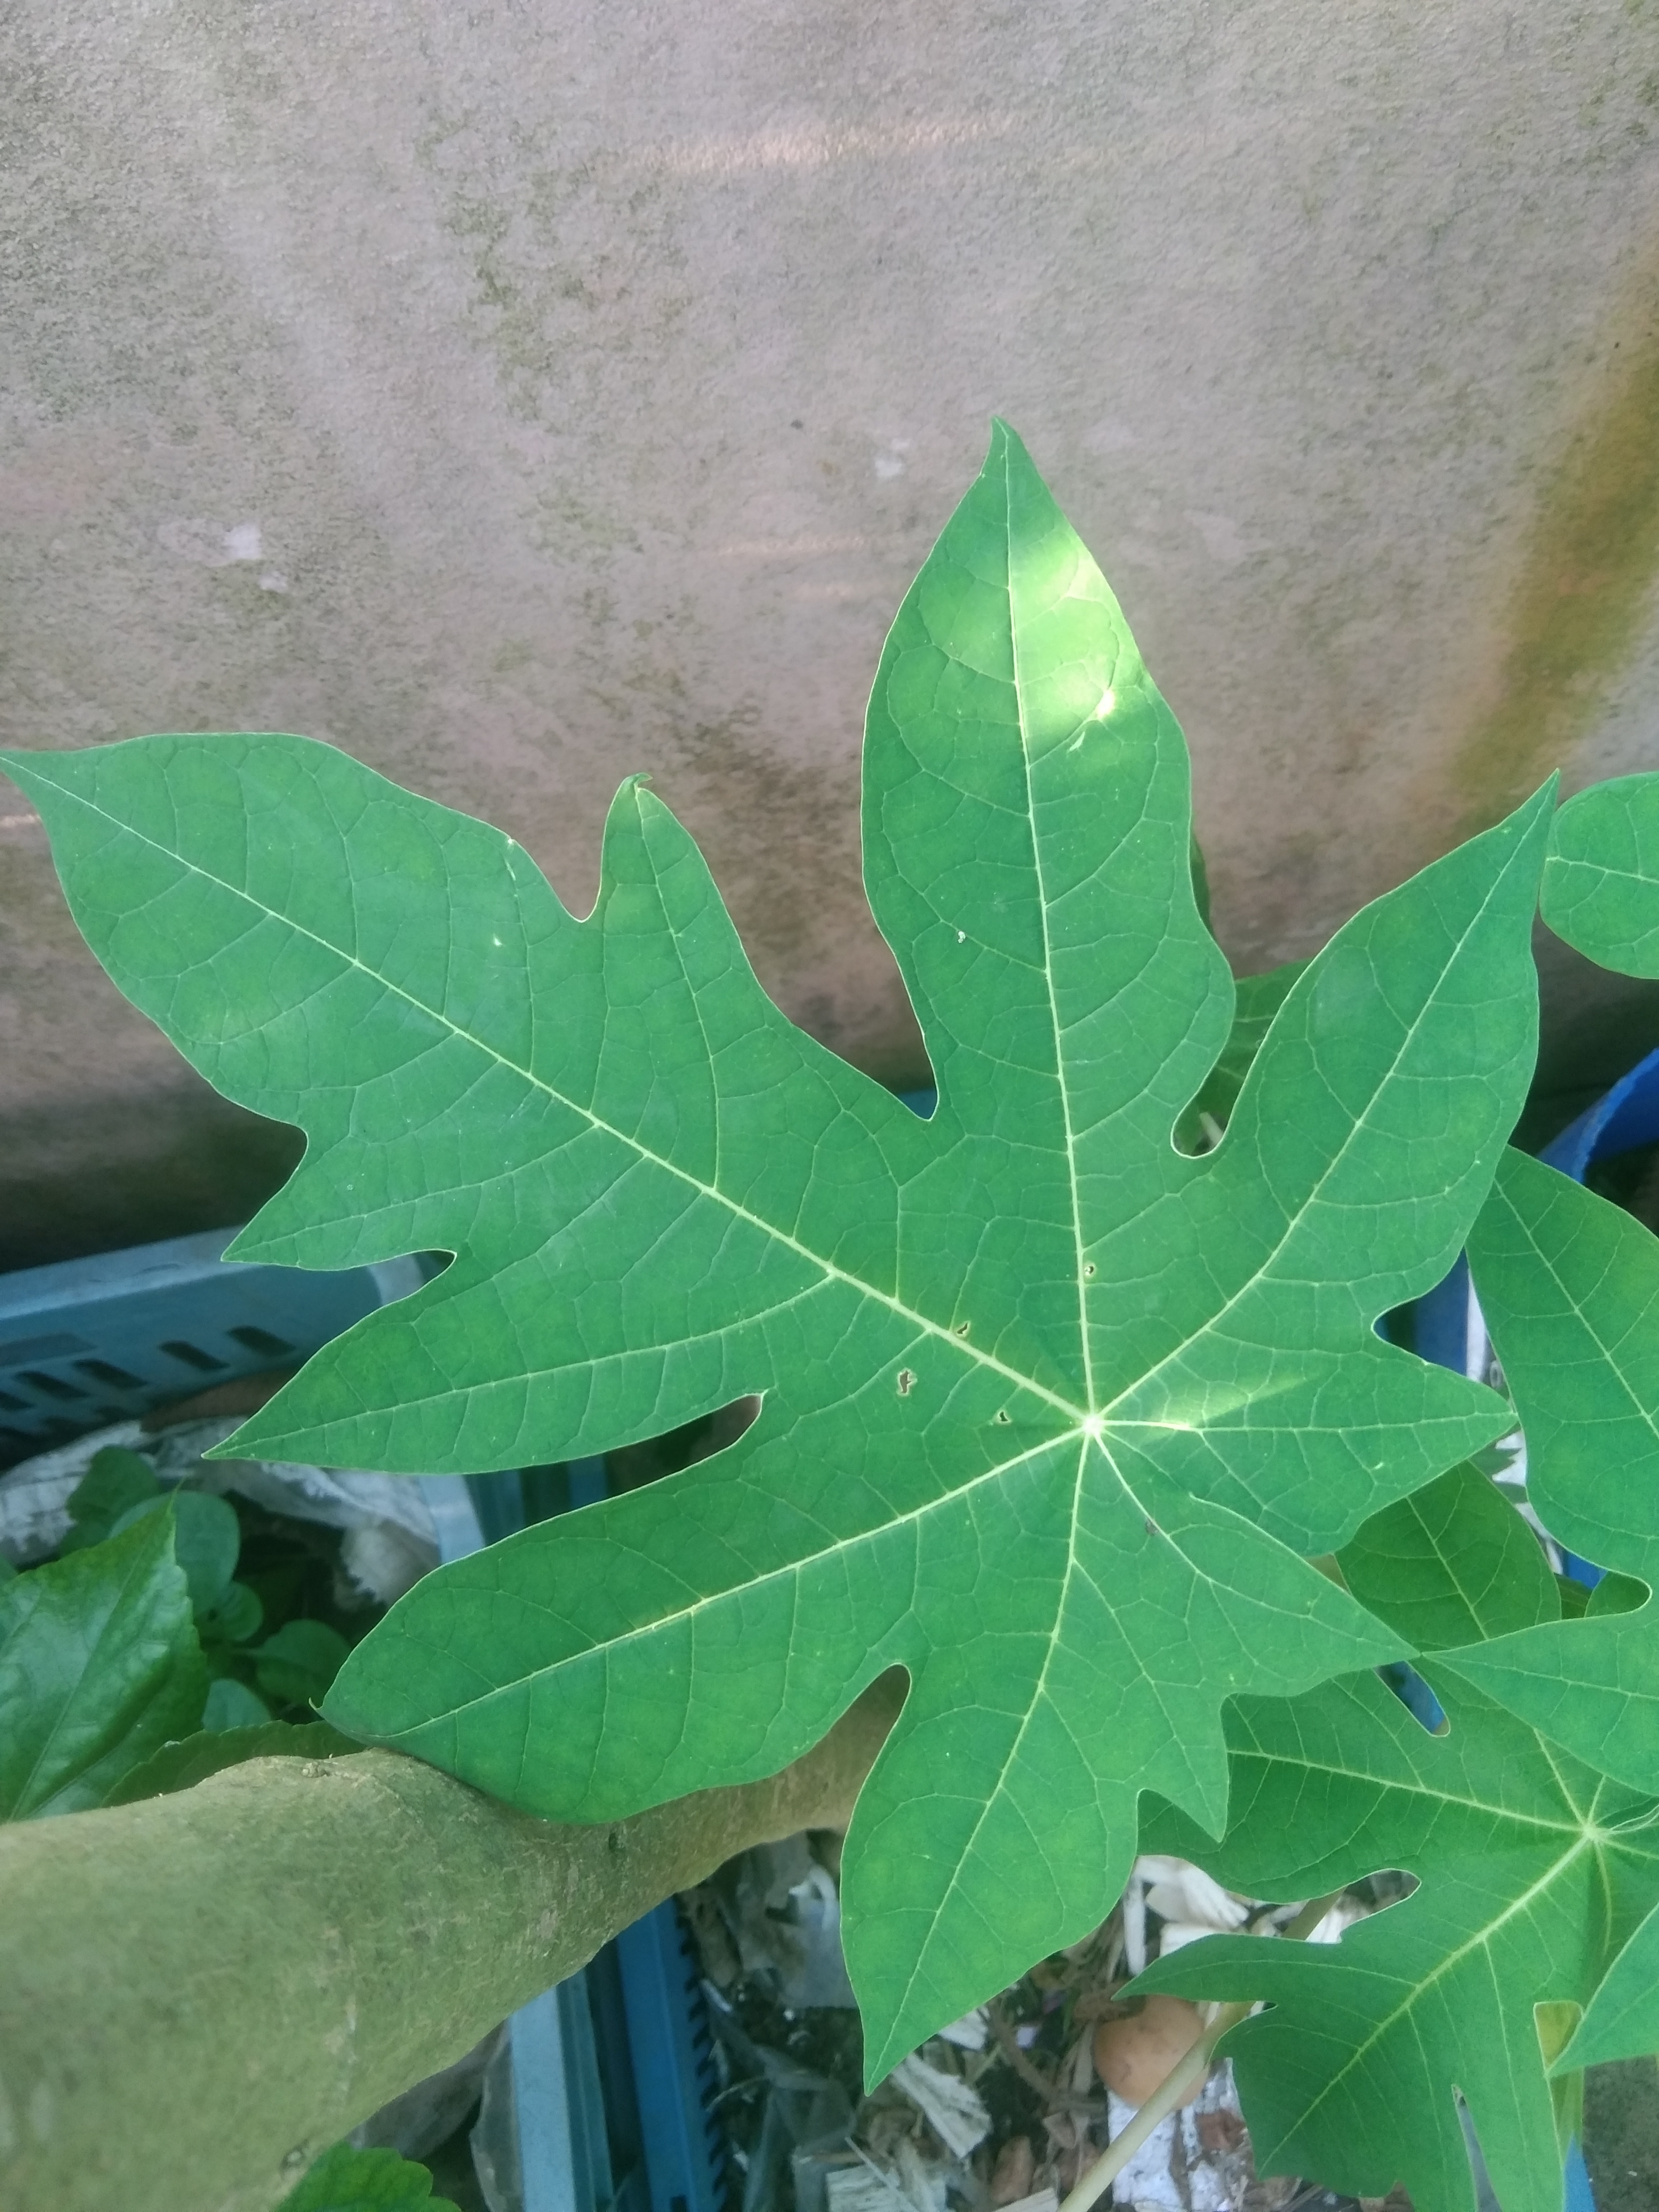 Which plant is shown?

papaya
